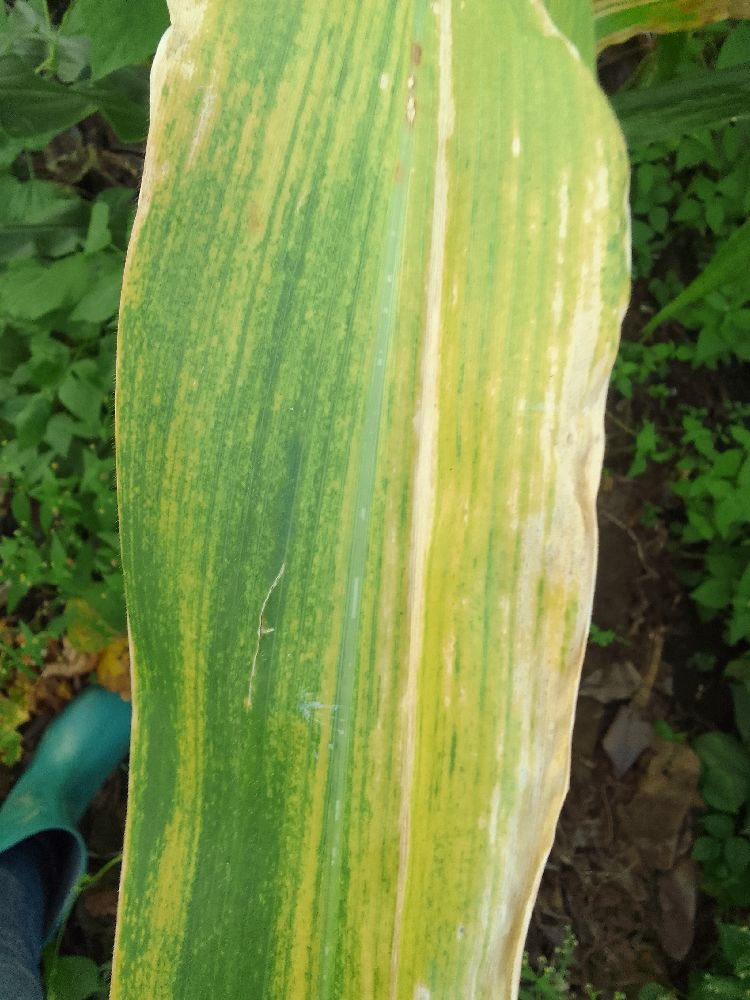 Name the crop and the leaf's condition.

maize, maize lethal necrosis
